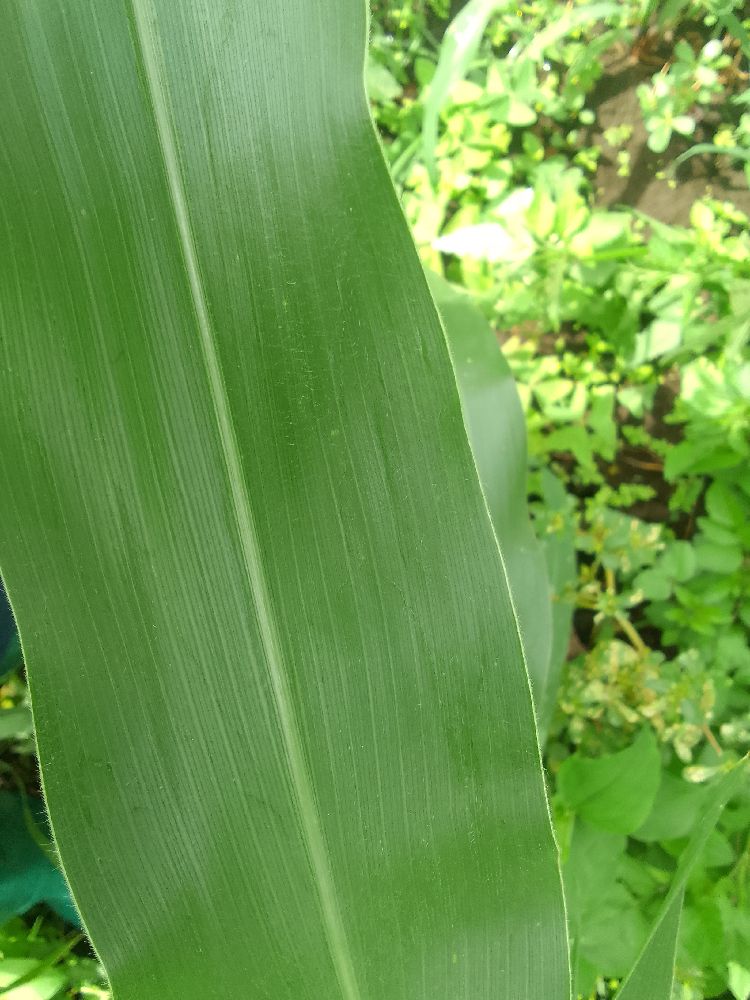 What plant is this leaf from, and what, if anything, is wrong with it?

maize, healthy
